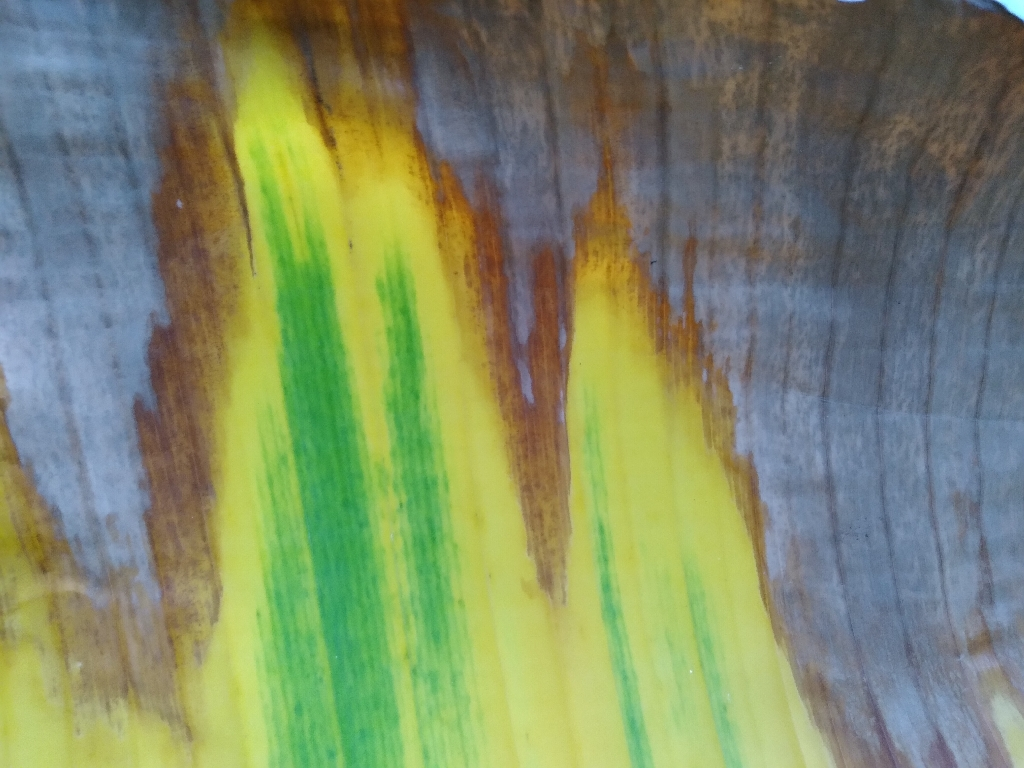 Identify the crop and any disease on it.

banana, fusarium wilt race 1
